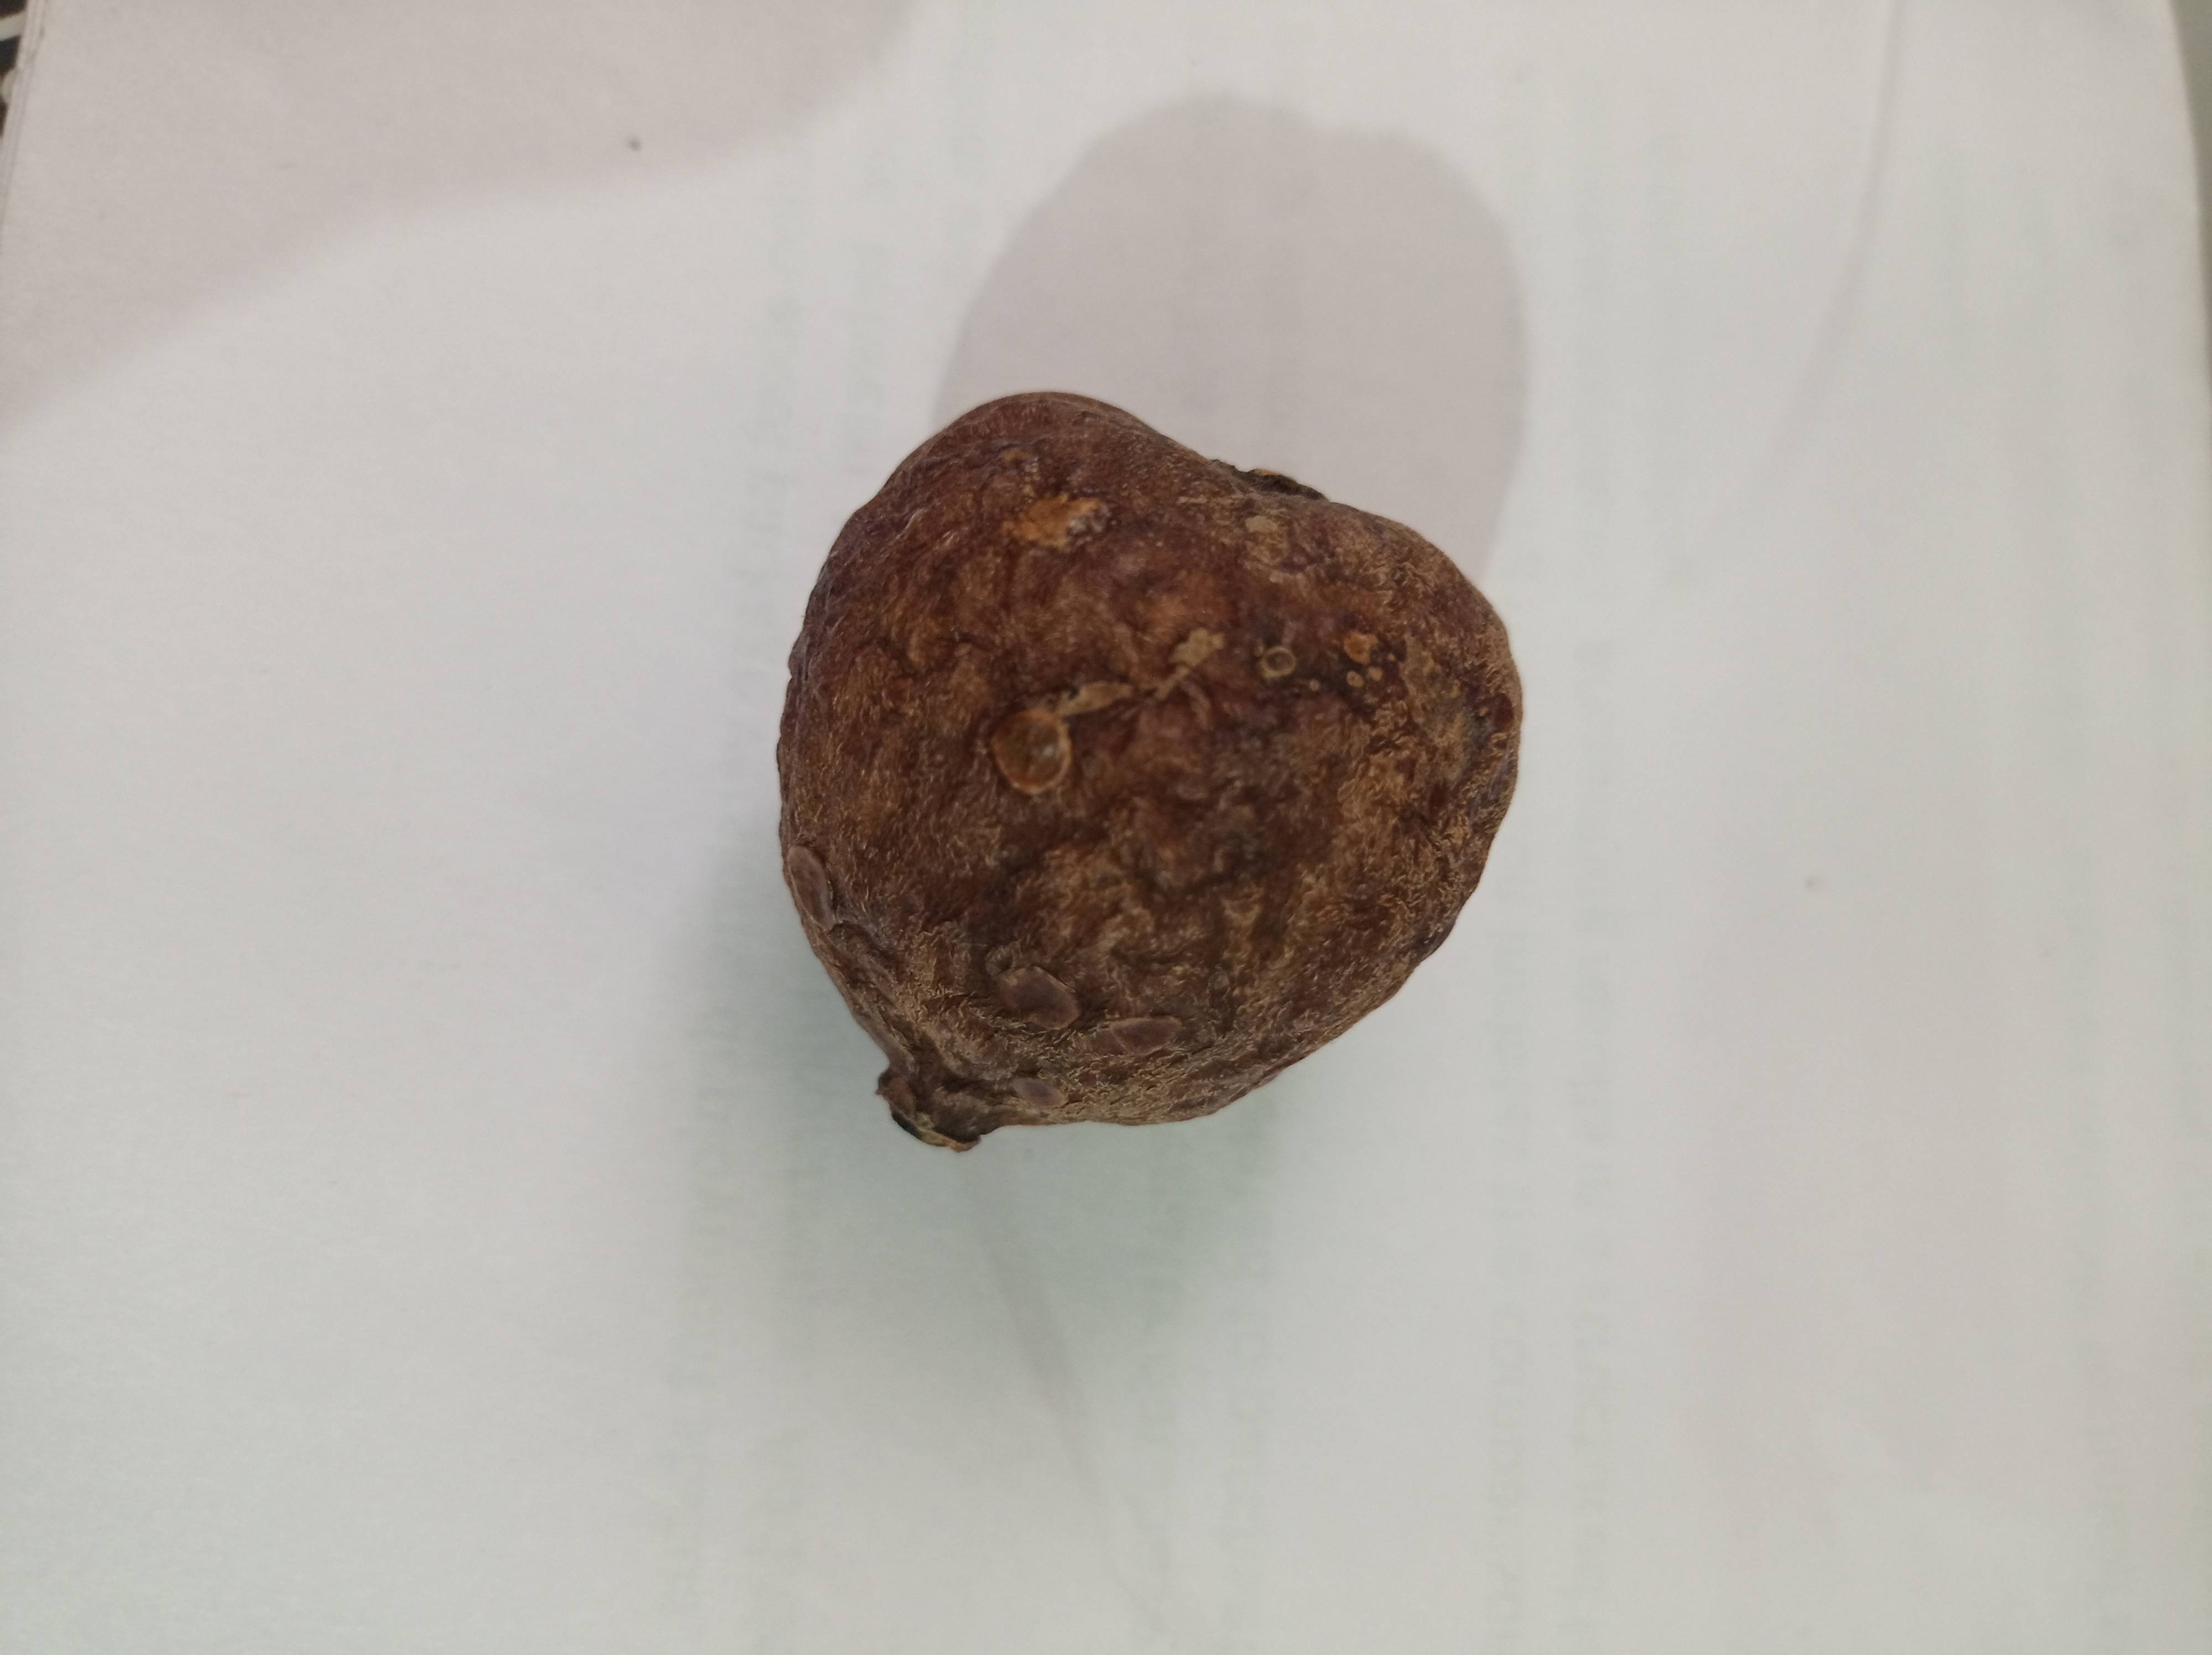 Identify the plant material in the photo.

madanphal
